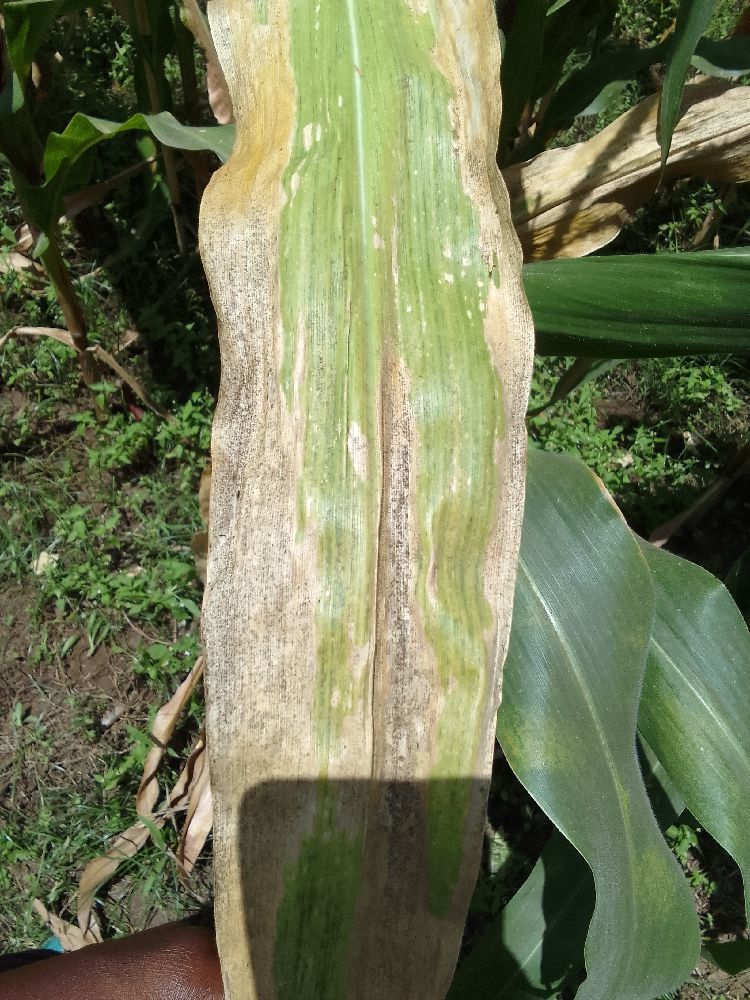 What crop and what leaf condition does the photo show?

maize, maize lethal necrosis
